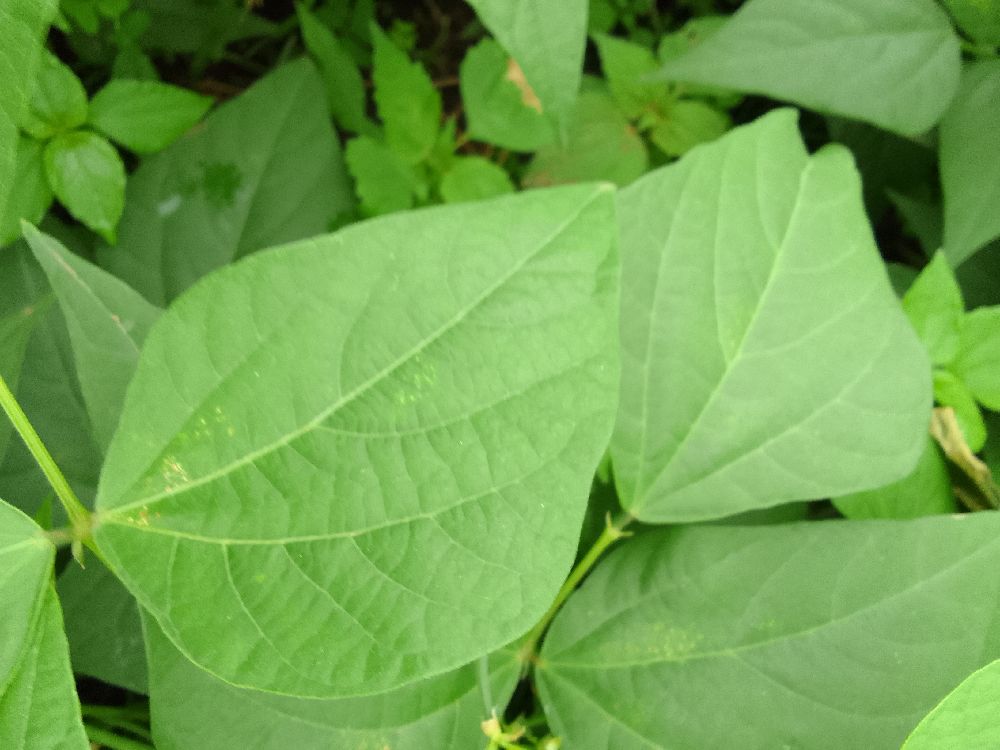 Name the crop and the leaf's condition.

common bean, healthy
